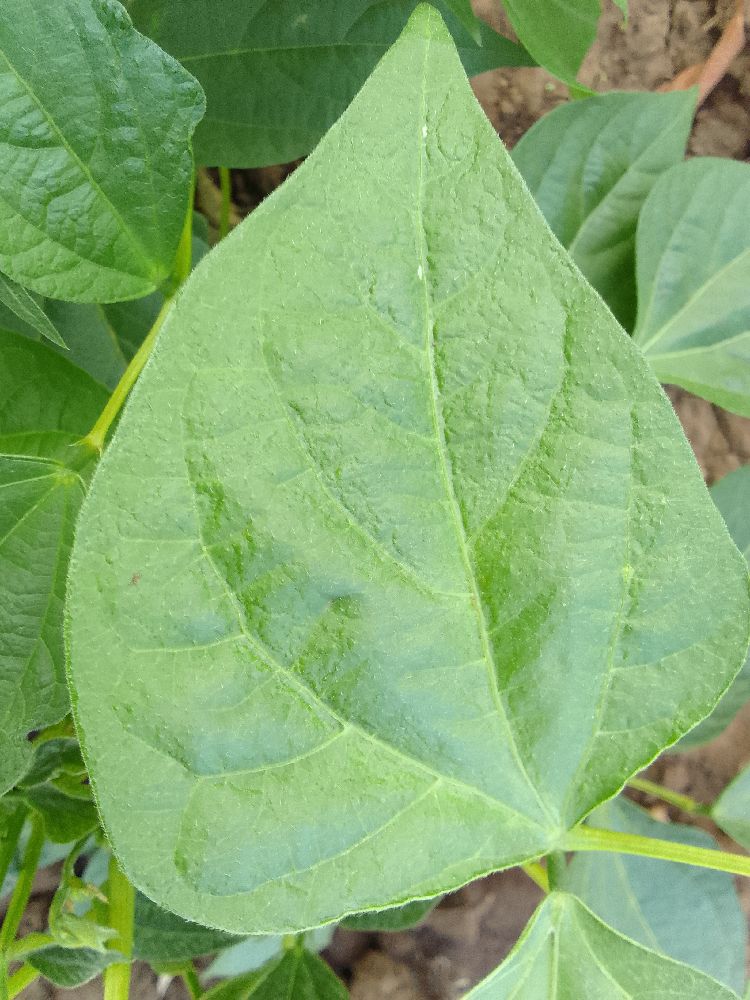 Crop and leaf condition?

common bean, healthy
